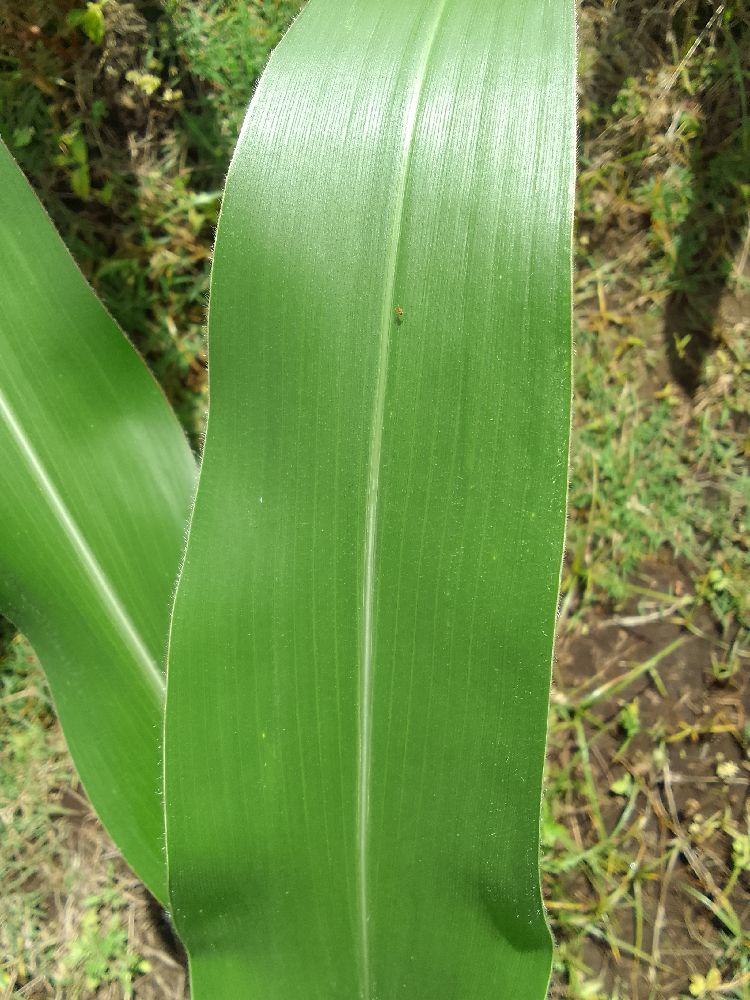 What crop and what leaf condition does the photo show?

maize, healthy
